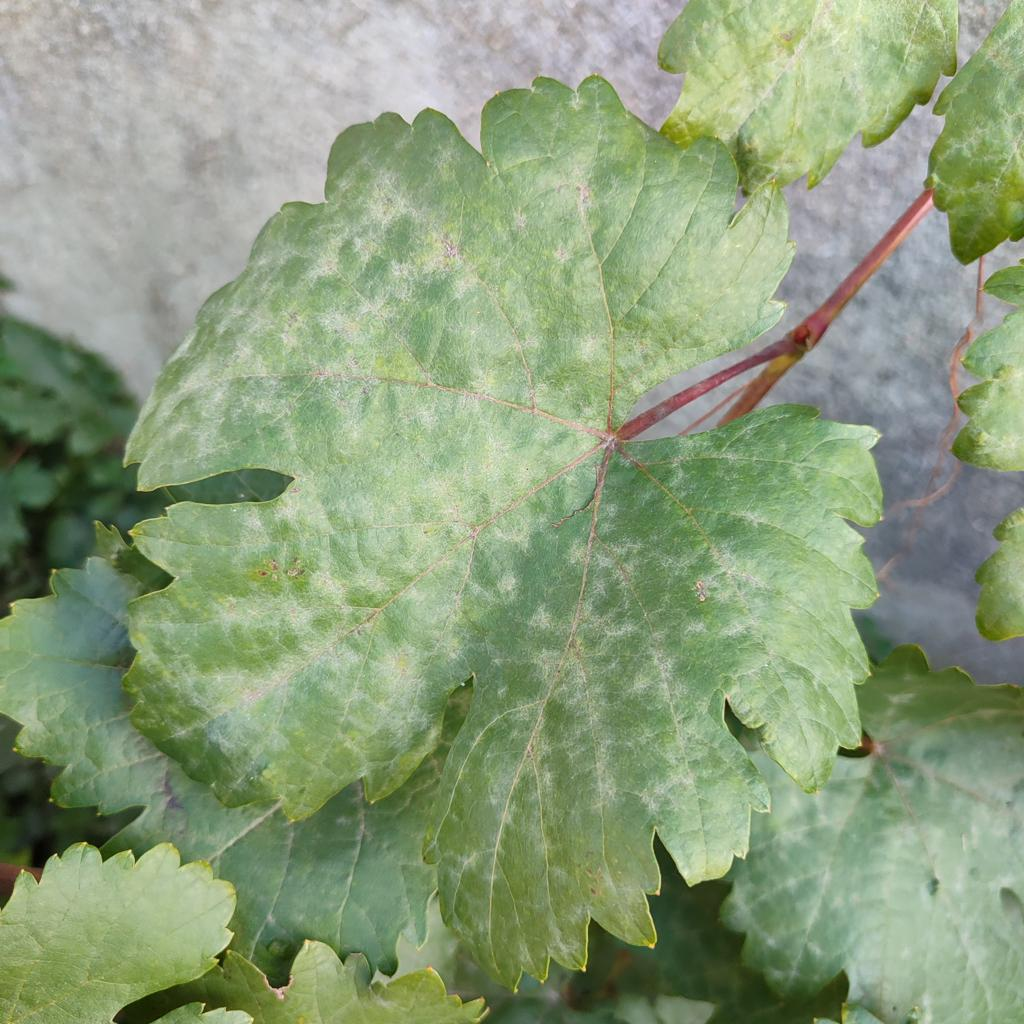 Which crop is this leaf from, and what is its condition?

grapevine, powdery mildew
